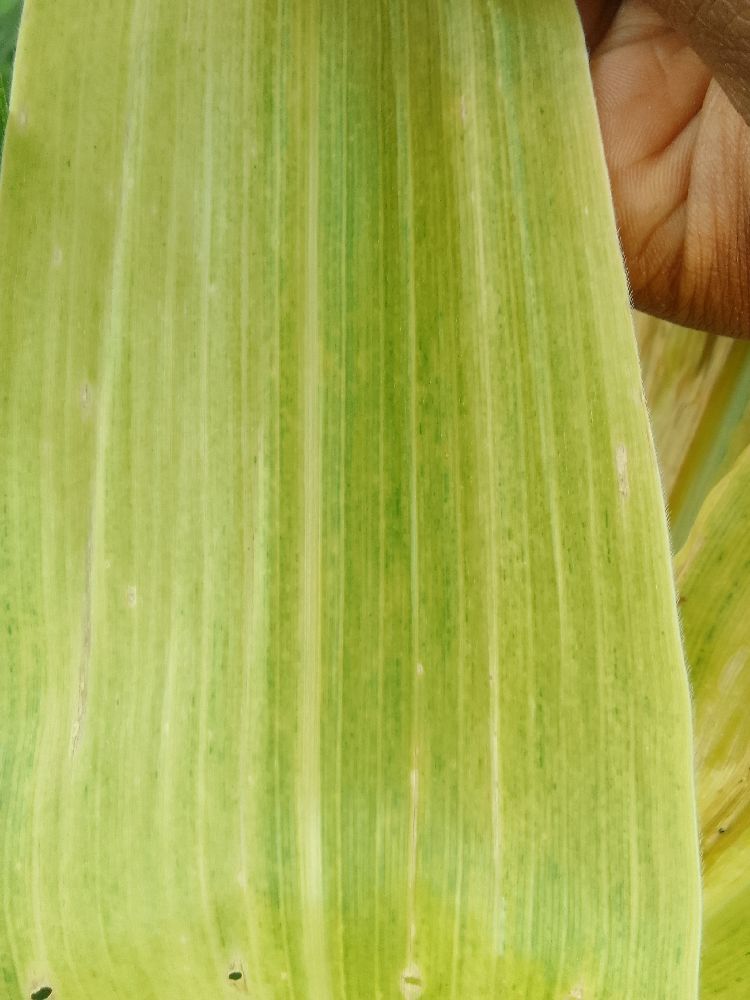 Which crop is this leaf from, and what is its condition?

maize, healthy
